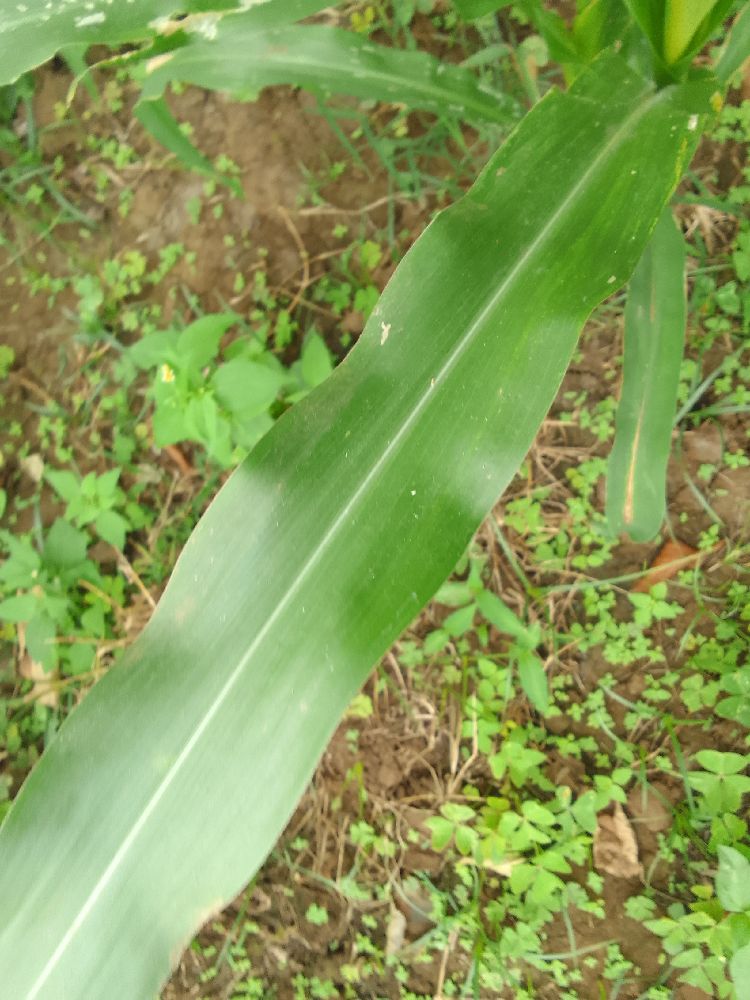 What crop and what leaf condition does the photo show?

maize, healthy
